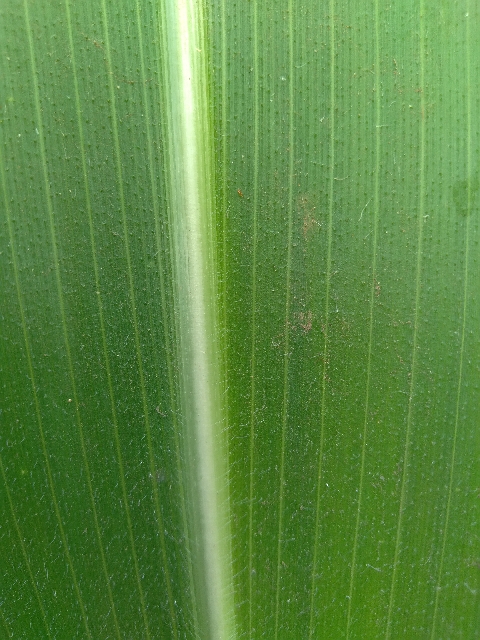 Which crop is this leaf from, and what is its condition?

maize, healthy
